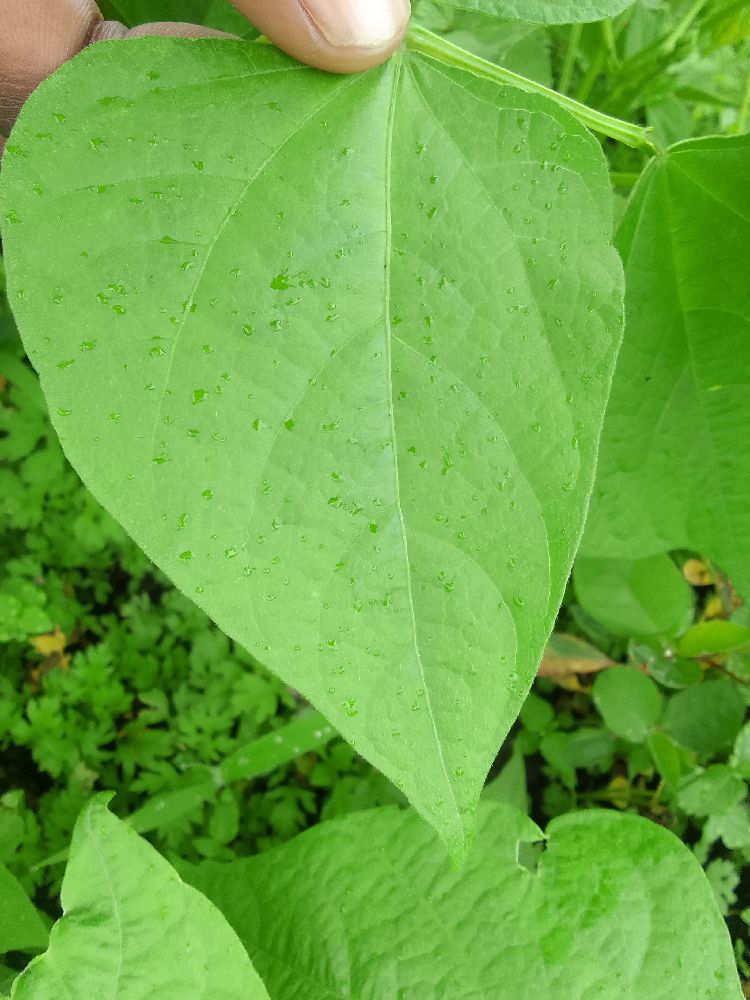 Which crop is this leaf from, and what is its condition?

common bean, healthy
